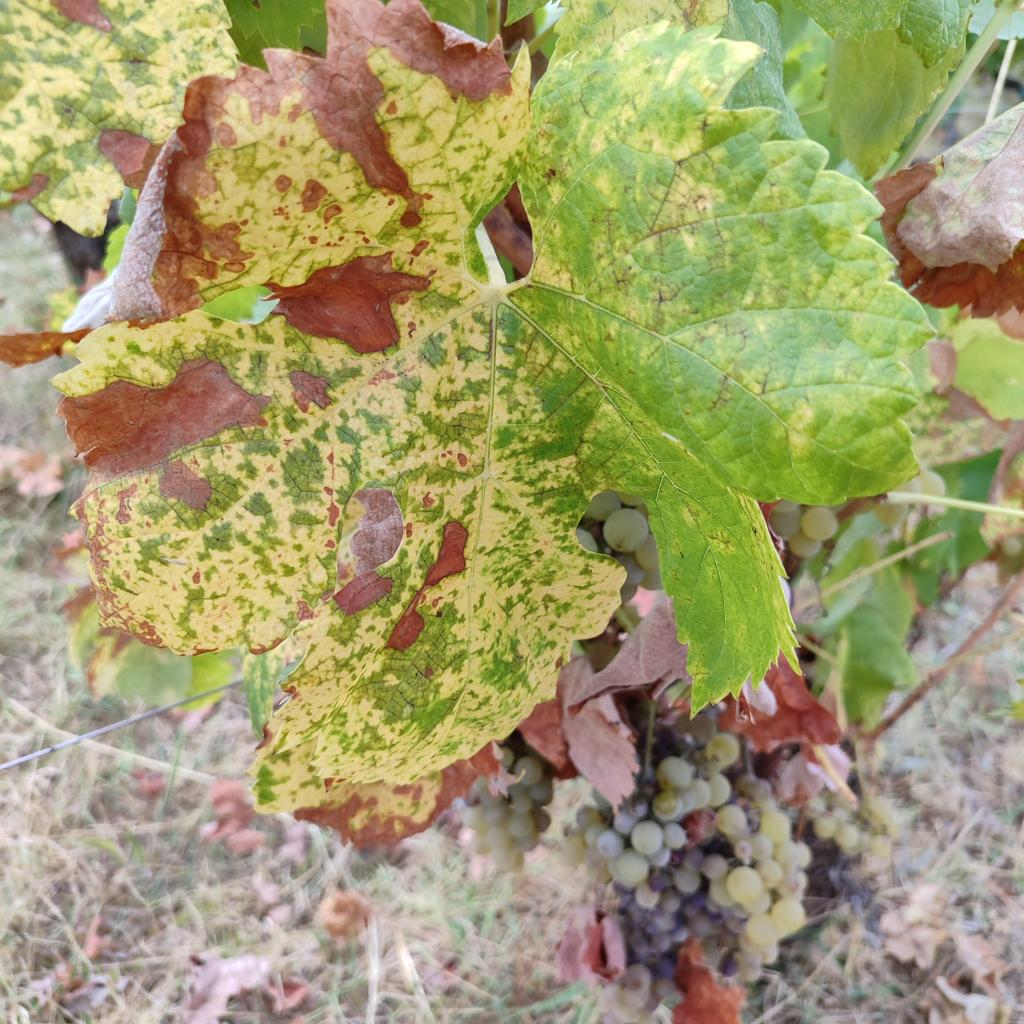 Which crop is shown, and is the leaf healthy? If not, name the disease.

grapevine, esca complex
